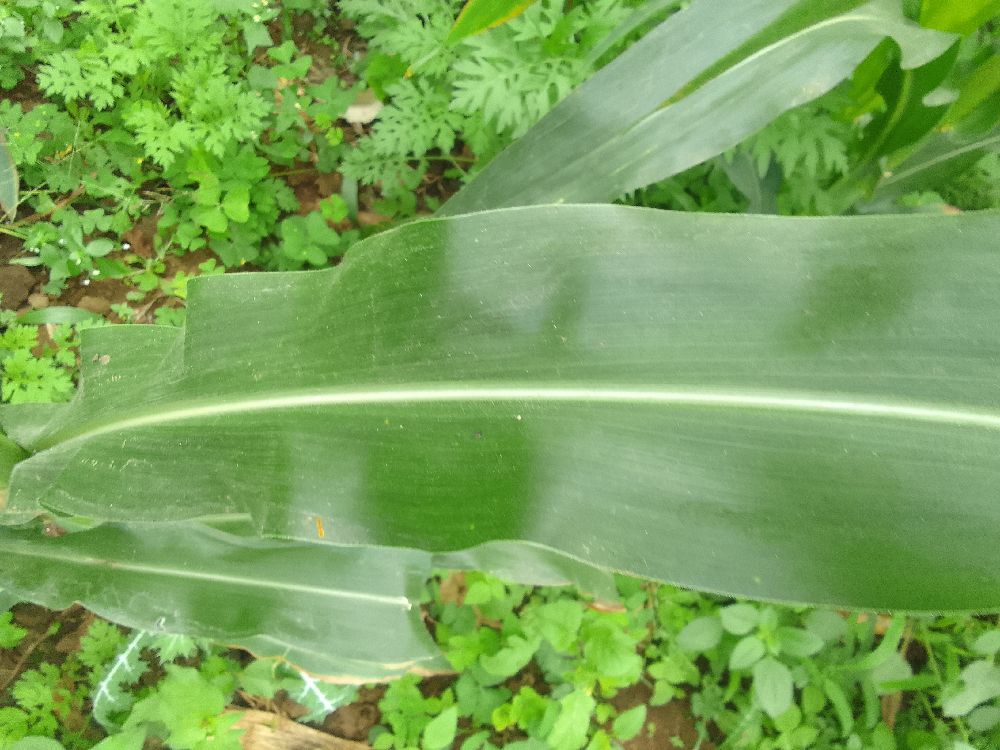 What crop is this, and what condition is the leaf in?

maize, healthy
